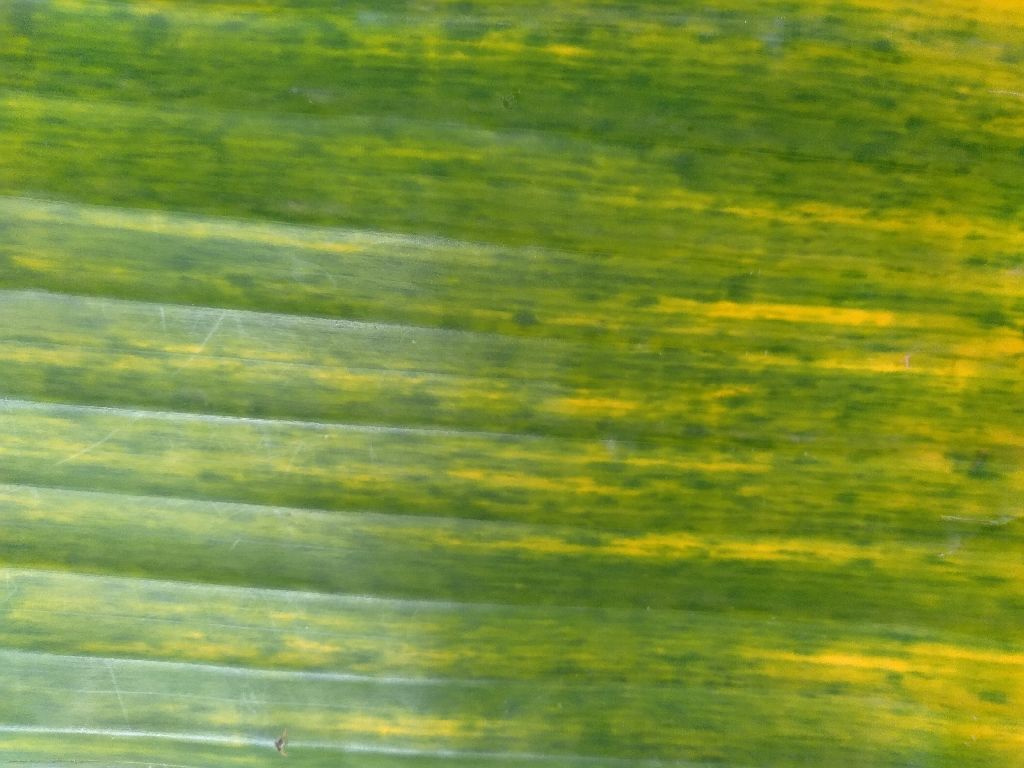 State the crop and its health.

banana, fusarium wilt race 1
